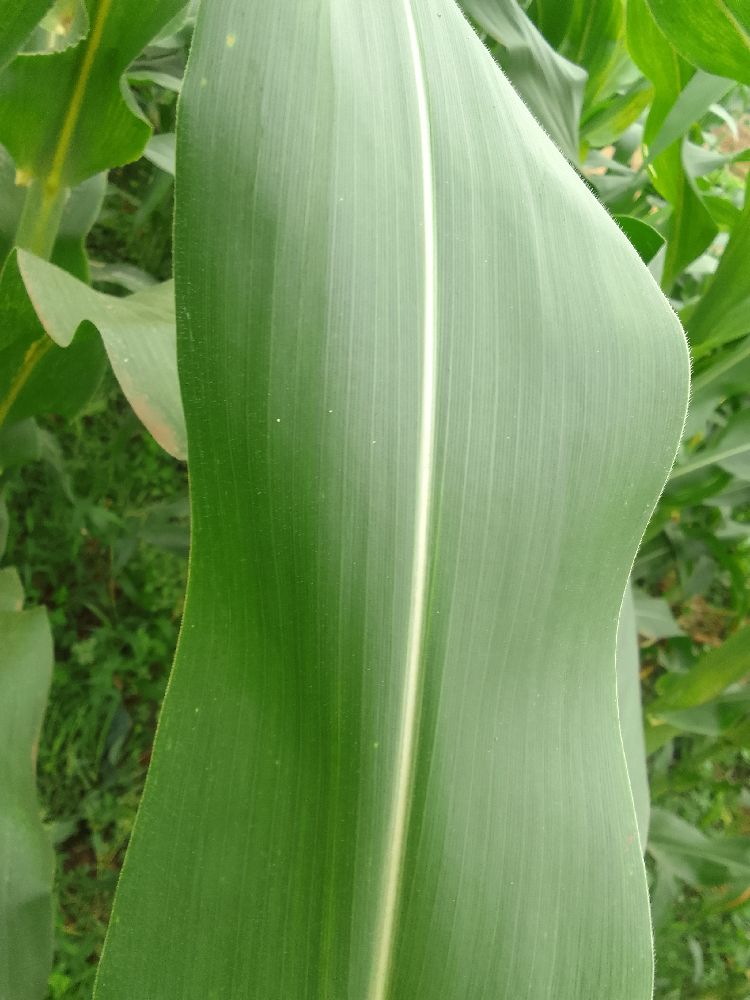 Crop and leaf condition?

maize, healthy
